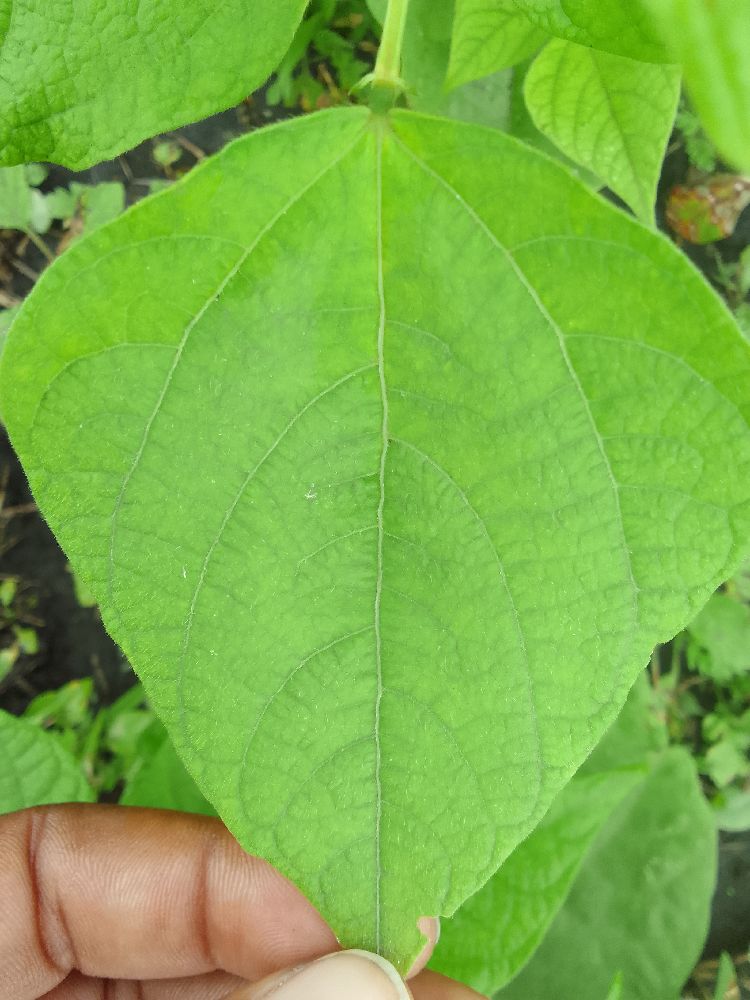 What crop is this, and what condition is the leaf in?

common bean, healthy
